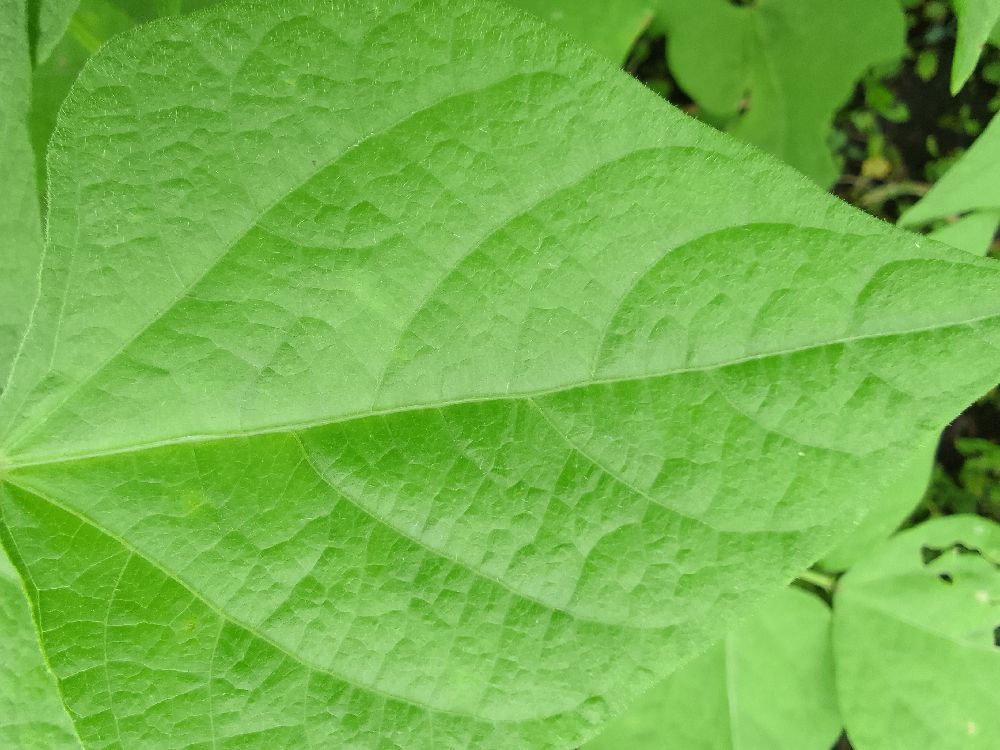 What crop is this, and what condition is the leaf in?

common bean, healthy
